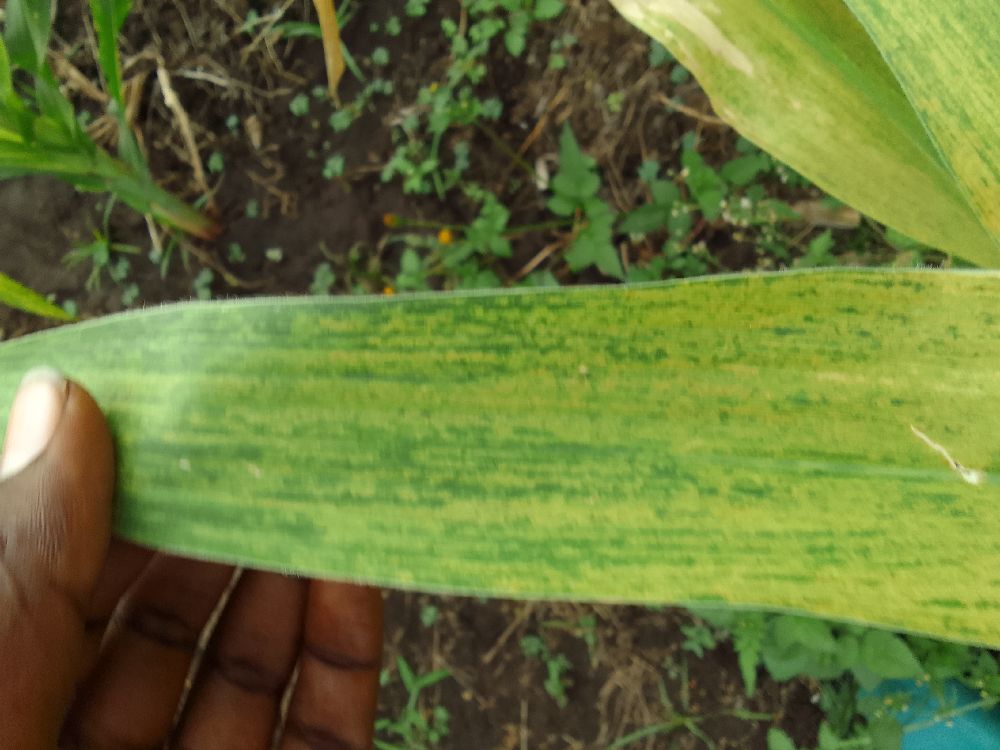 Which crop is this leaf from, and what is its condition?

maize, maize lethal necrosis
